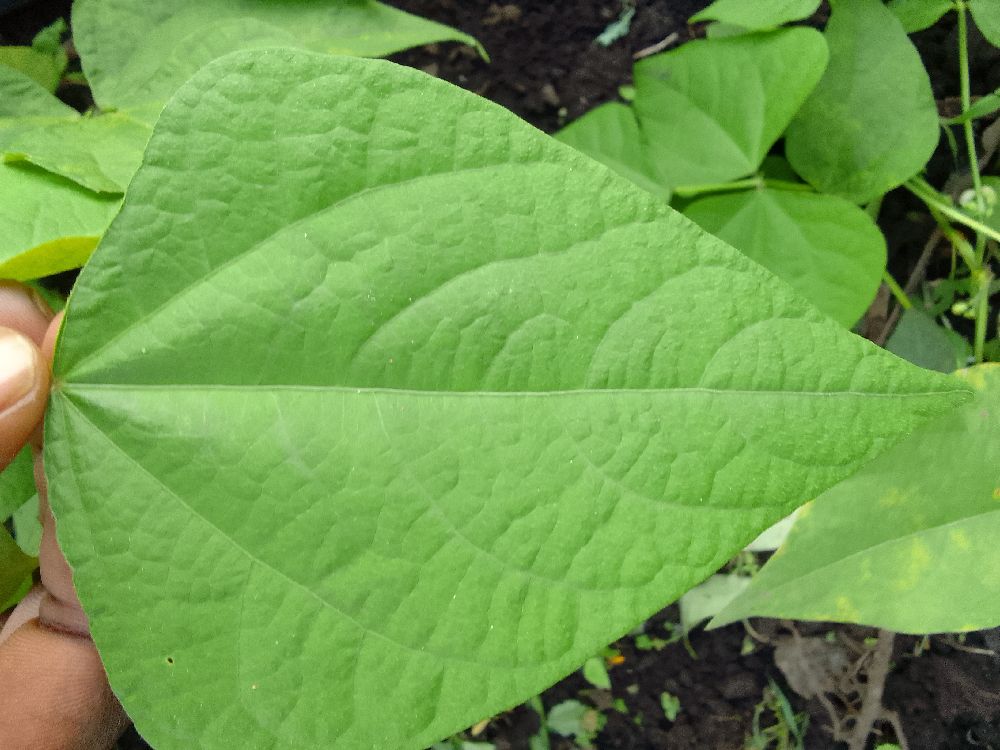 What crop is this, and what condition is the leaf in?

common bean, healthy
